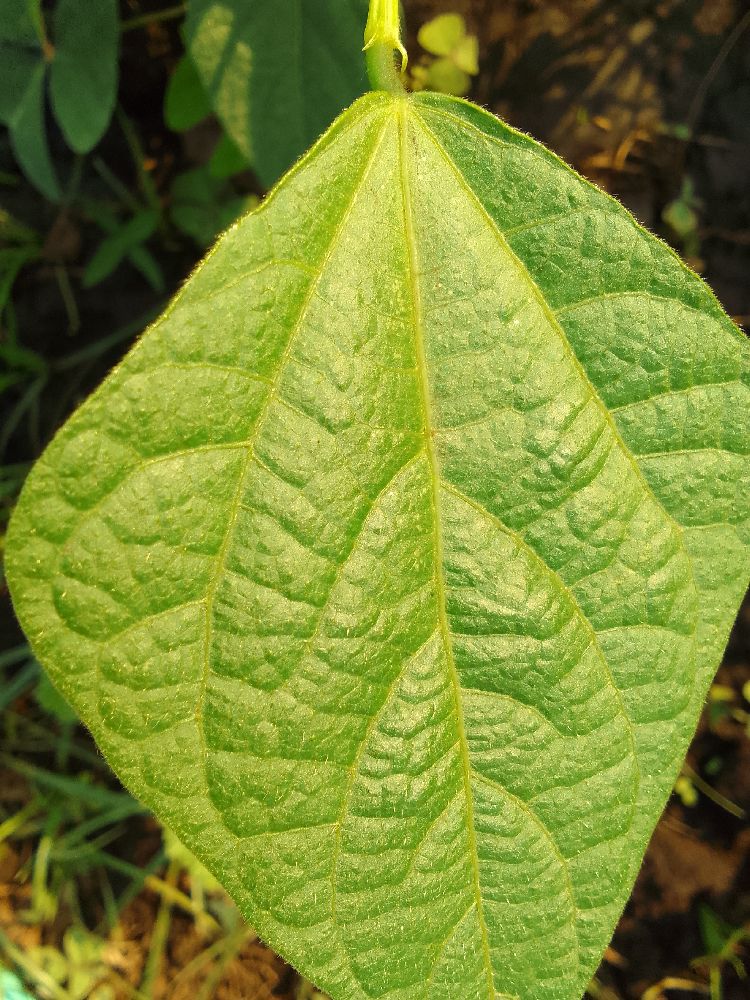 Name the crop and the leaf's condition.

common bean, healthy
